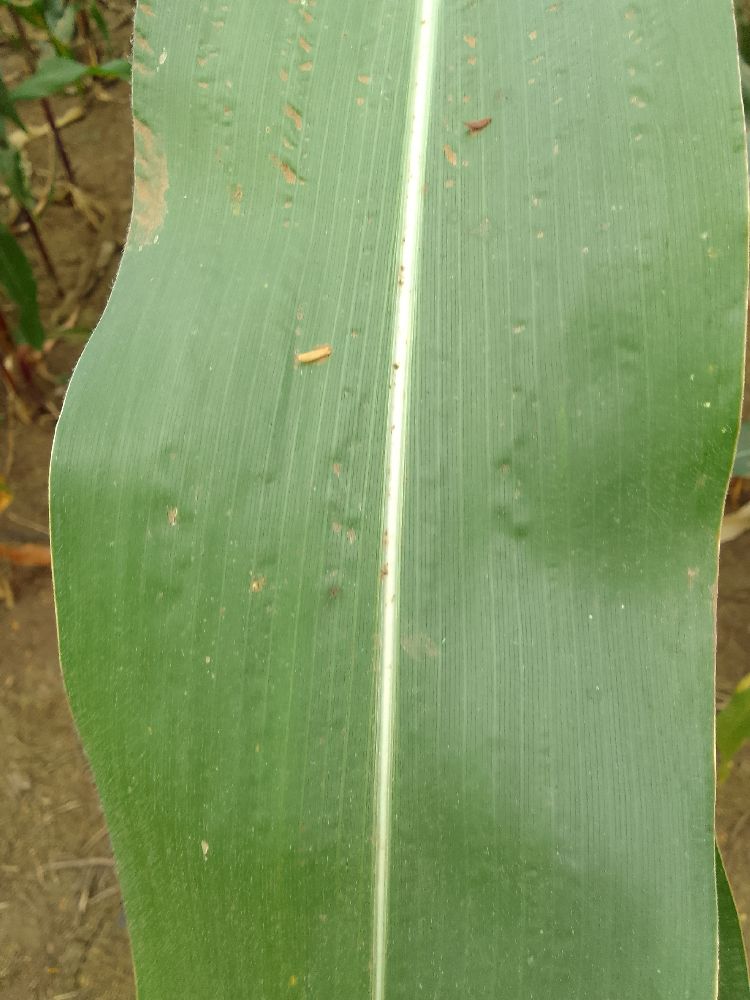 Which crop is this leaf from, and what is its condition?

maize, healthy
